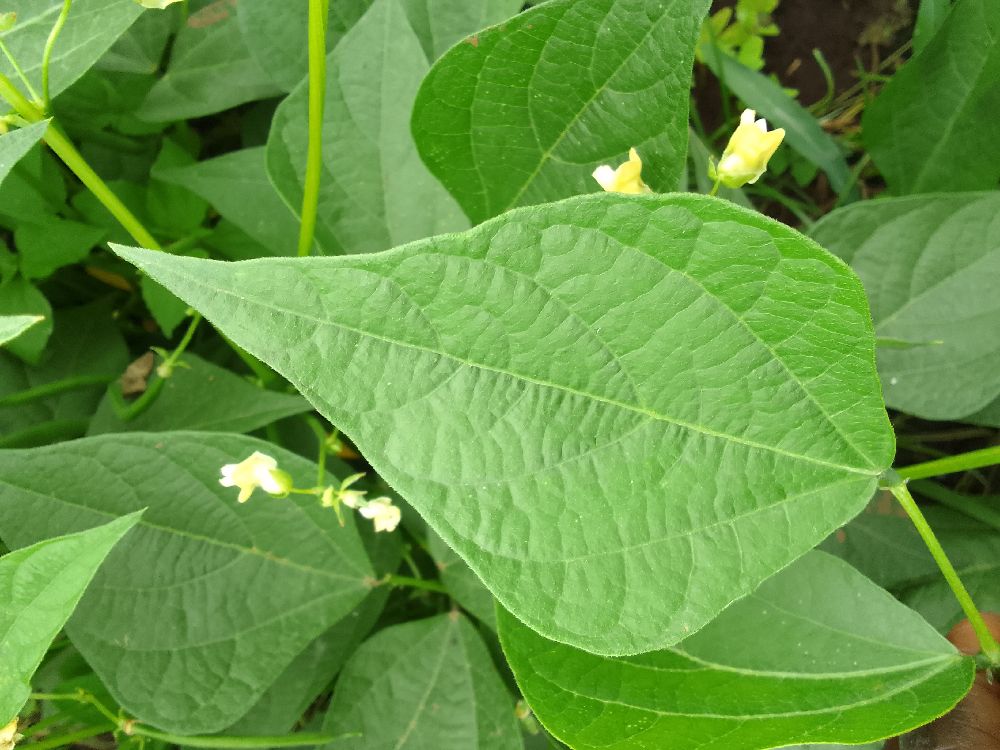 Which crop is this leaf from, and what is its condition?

common bean, healthy
